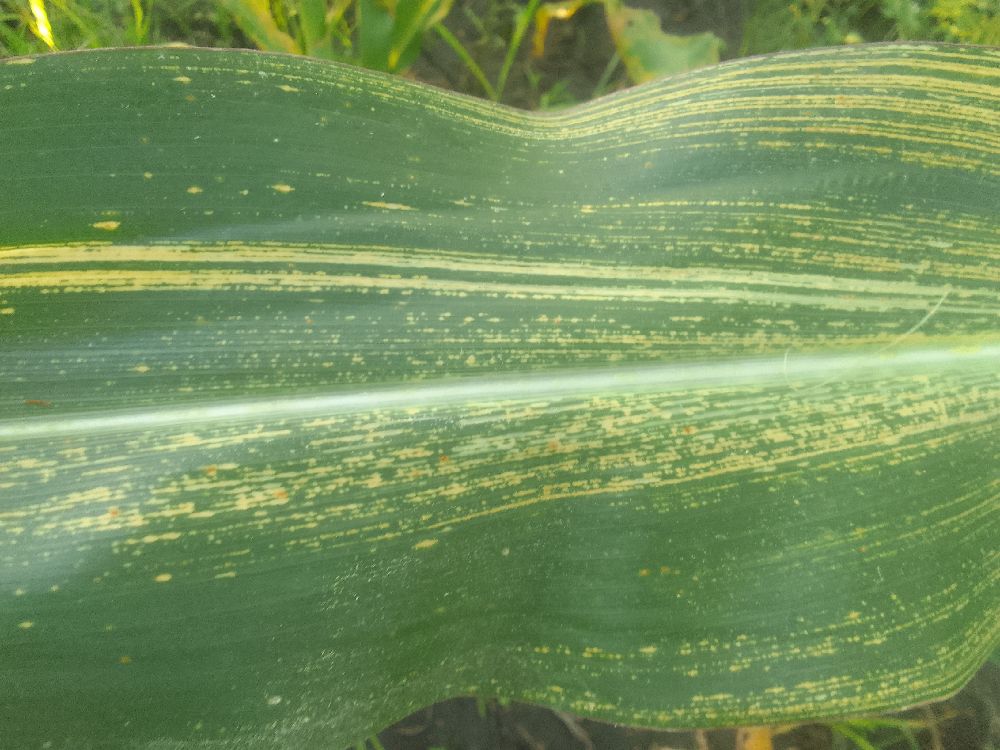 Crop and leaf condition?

maize, maize streak virus
